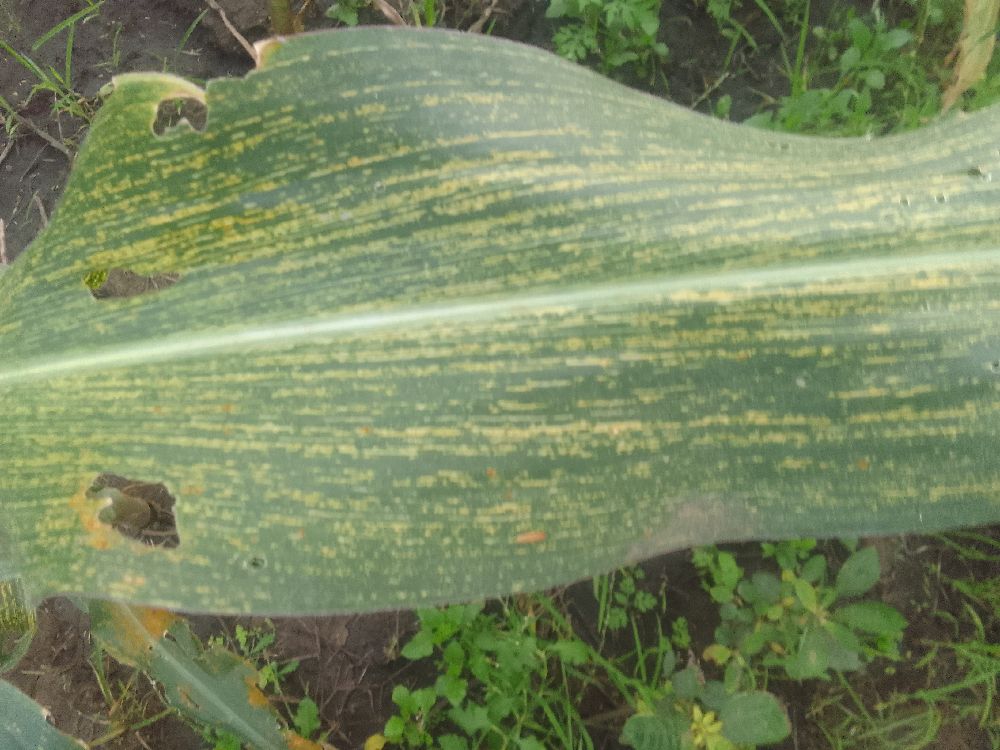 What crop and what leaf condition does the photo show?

maize, maize streak virus
